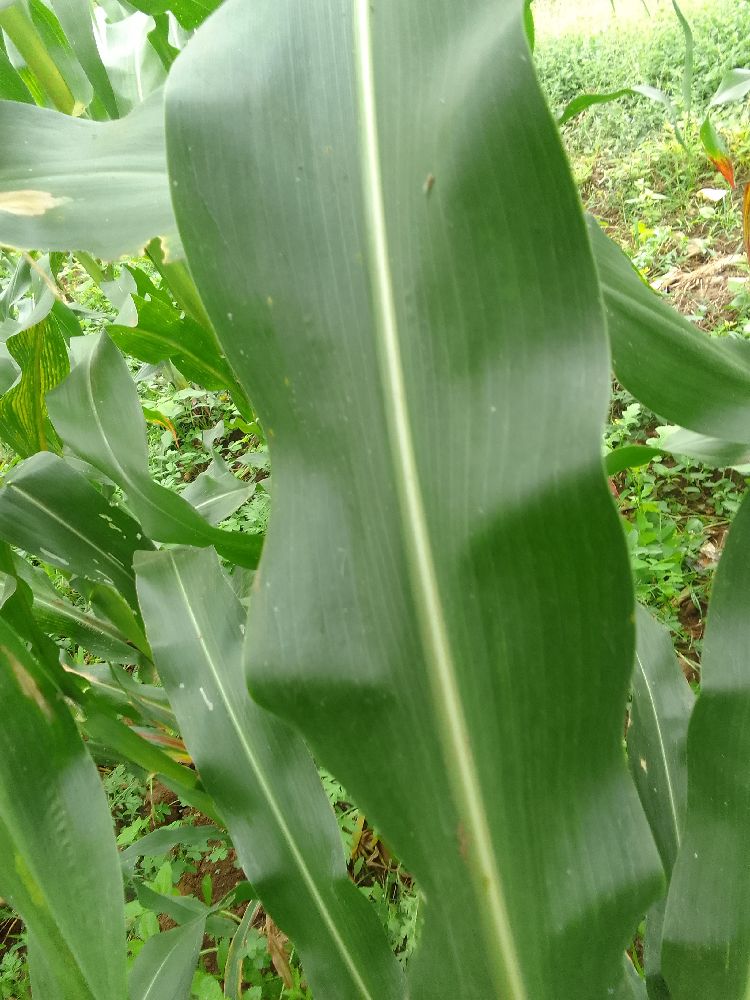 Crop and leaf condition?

maize, healthy
